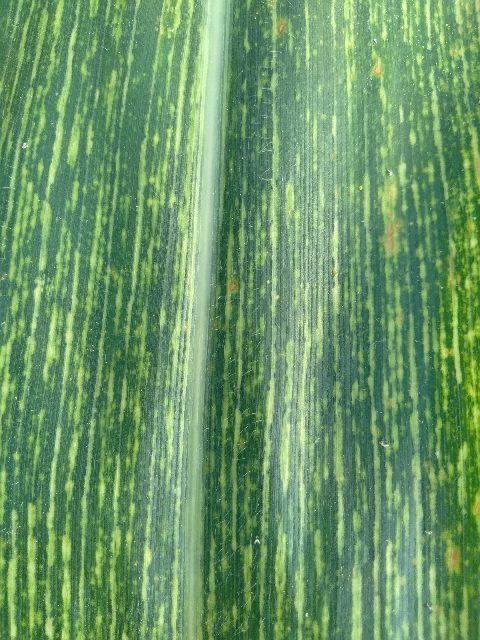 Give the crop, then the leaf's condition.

maize, maize streak virus
